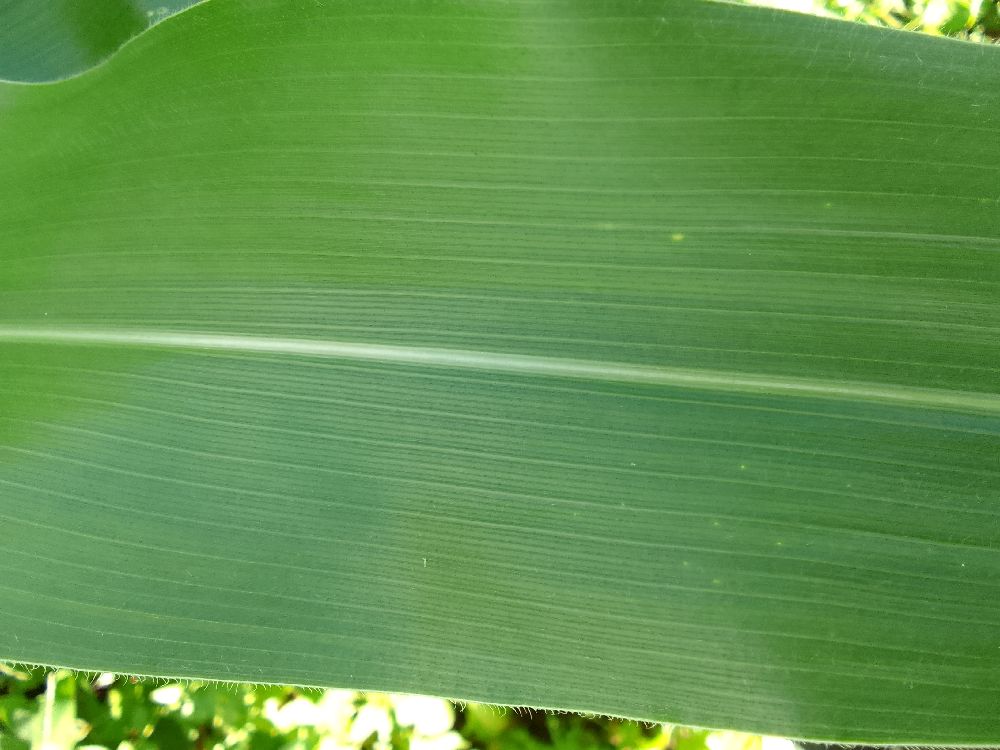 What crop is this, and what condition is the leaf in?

maize, healthy
